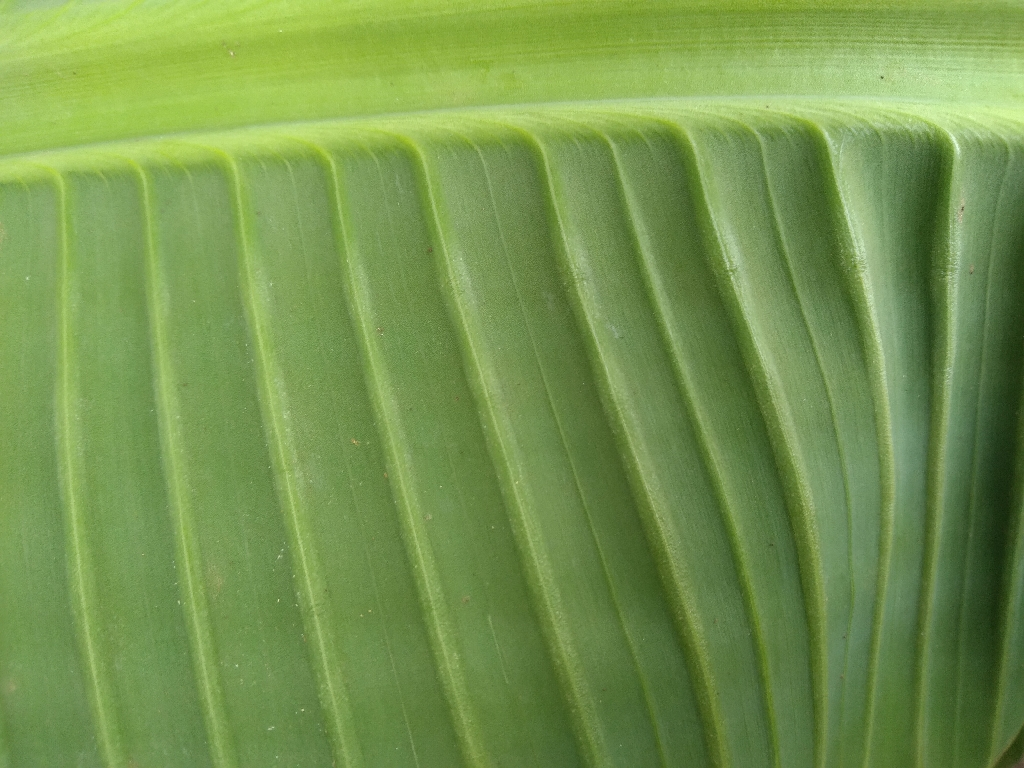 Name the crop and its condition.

banana, healthy
